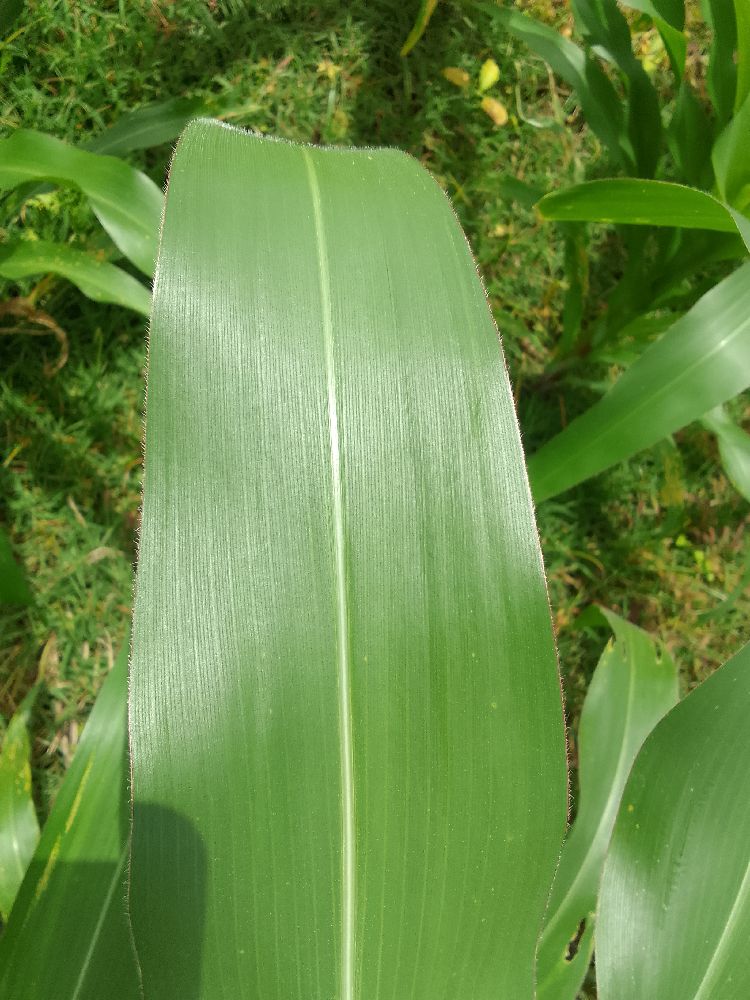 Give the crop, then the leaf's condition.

maize, healthy
